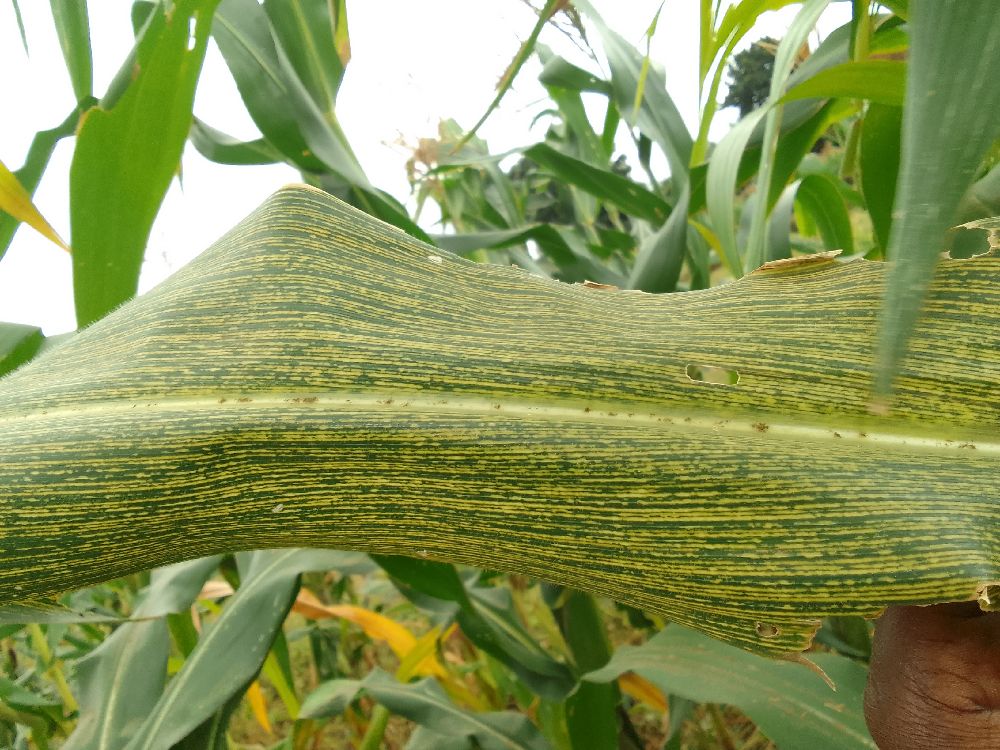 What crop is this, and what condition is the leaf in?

maize, maize streak virus
